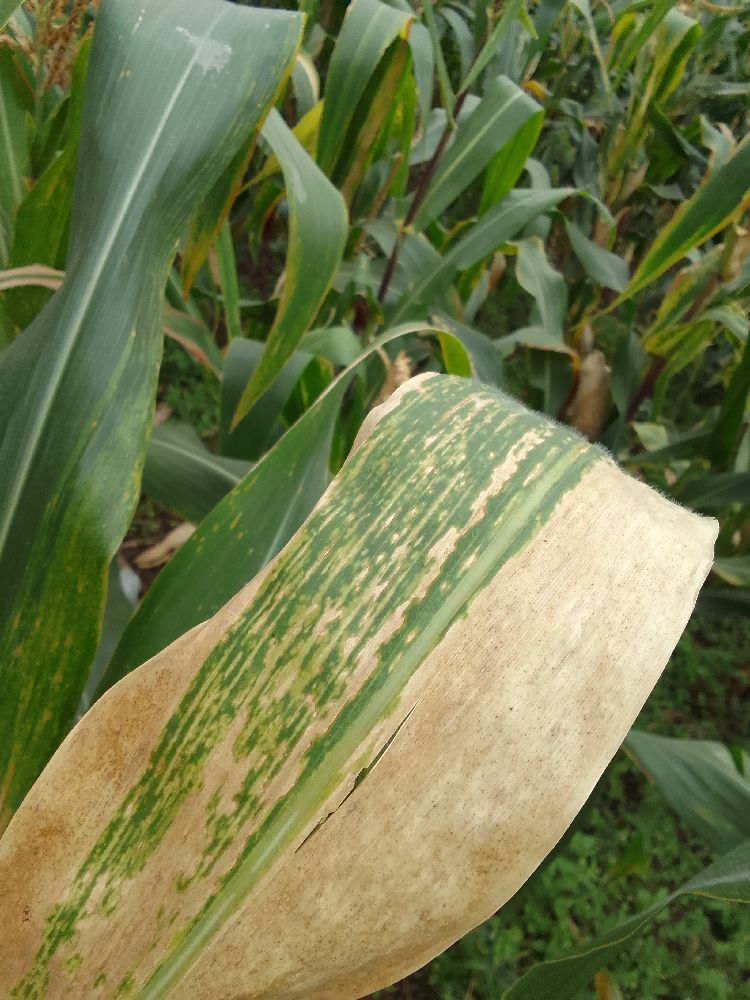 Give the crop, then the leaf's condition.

maize, maize lethal necrosis
